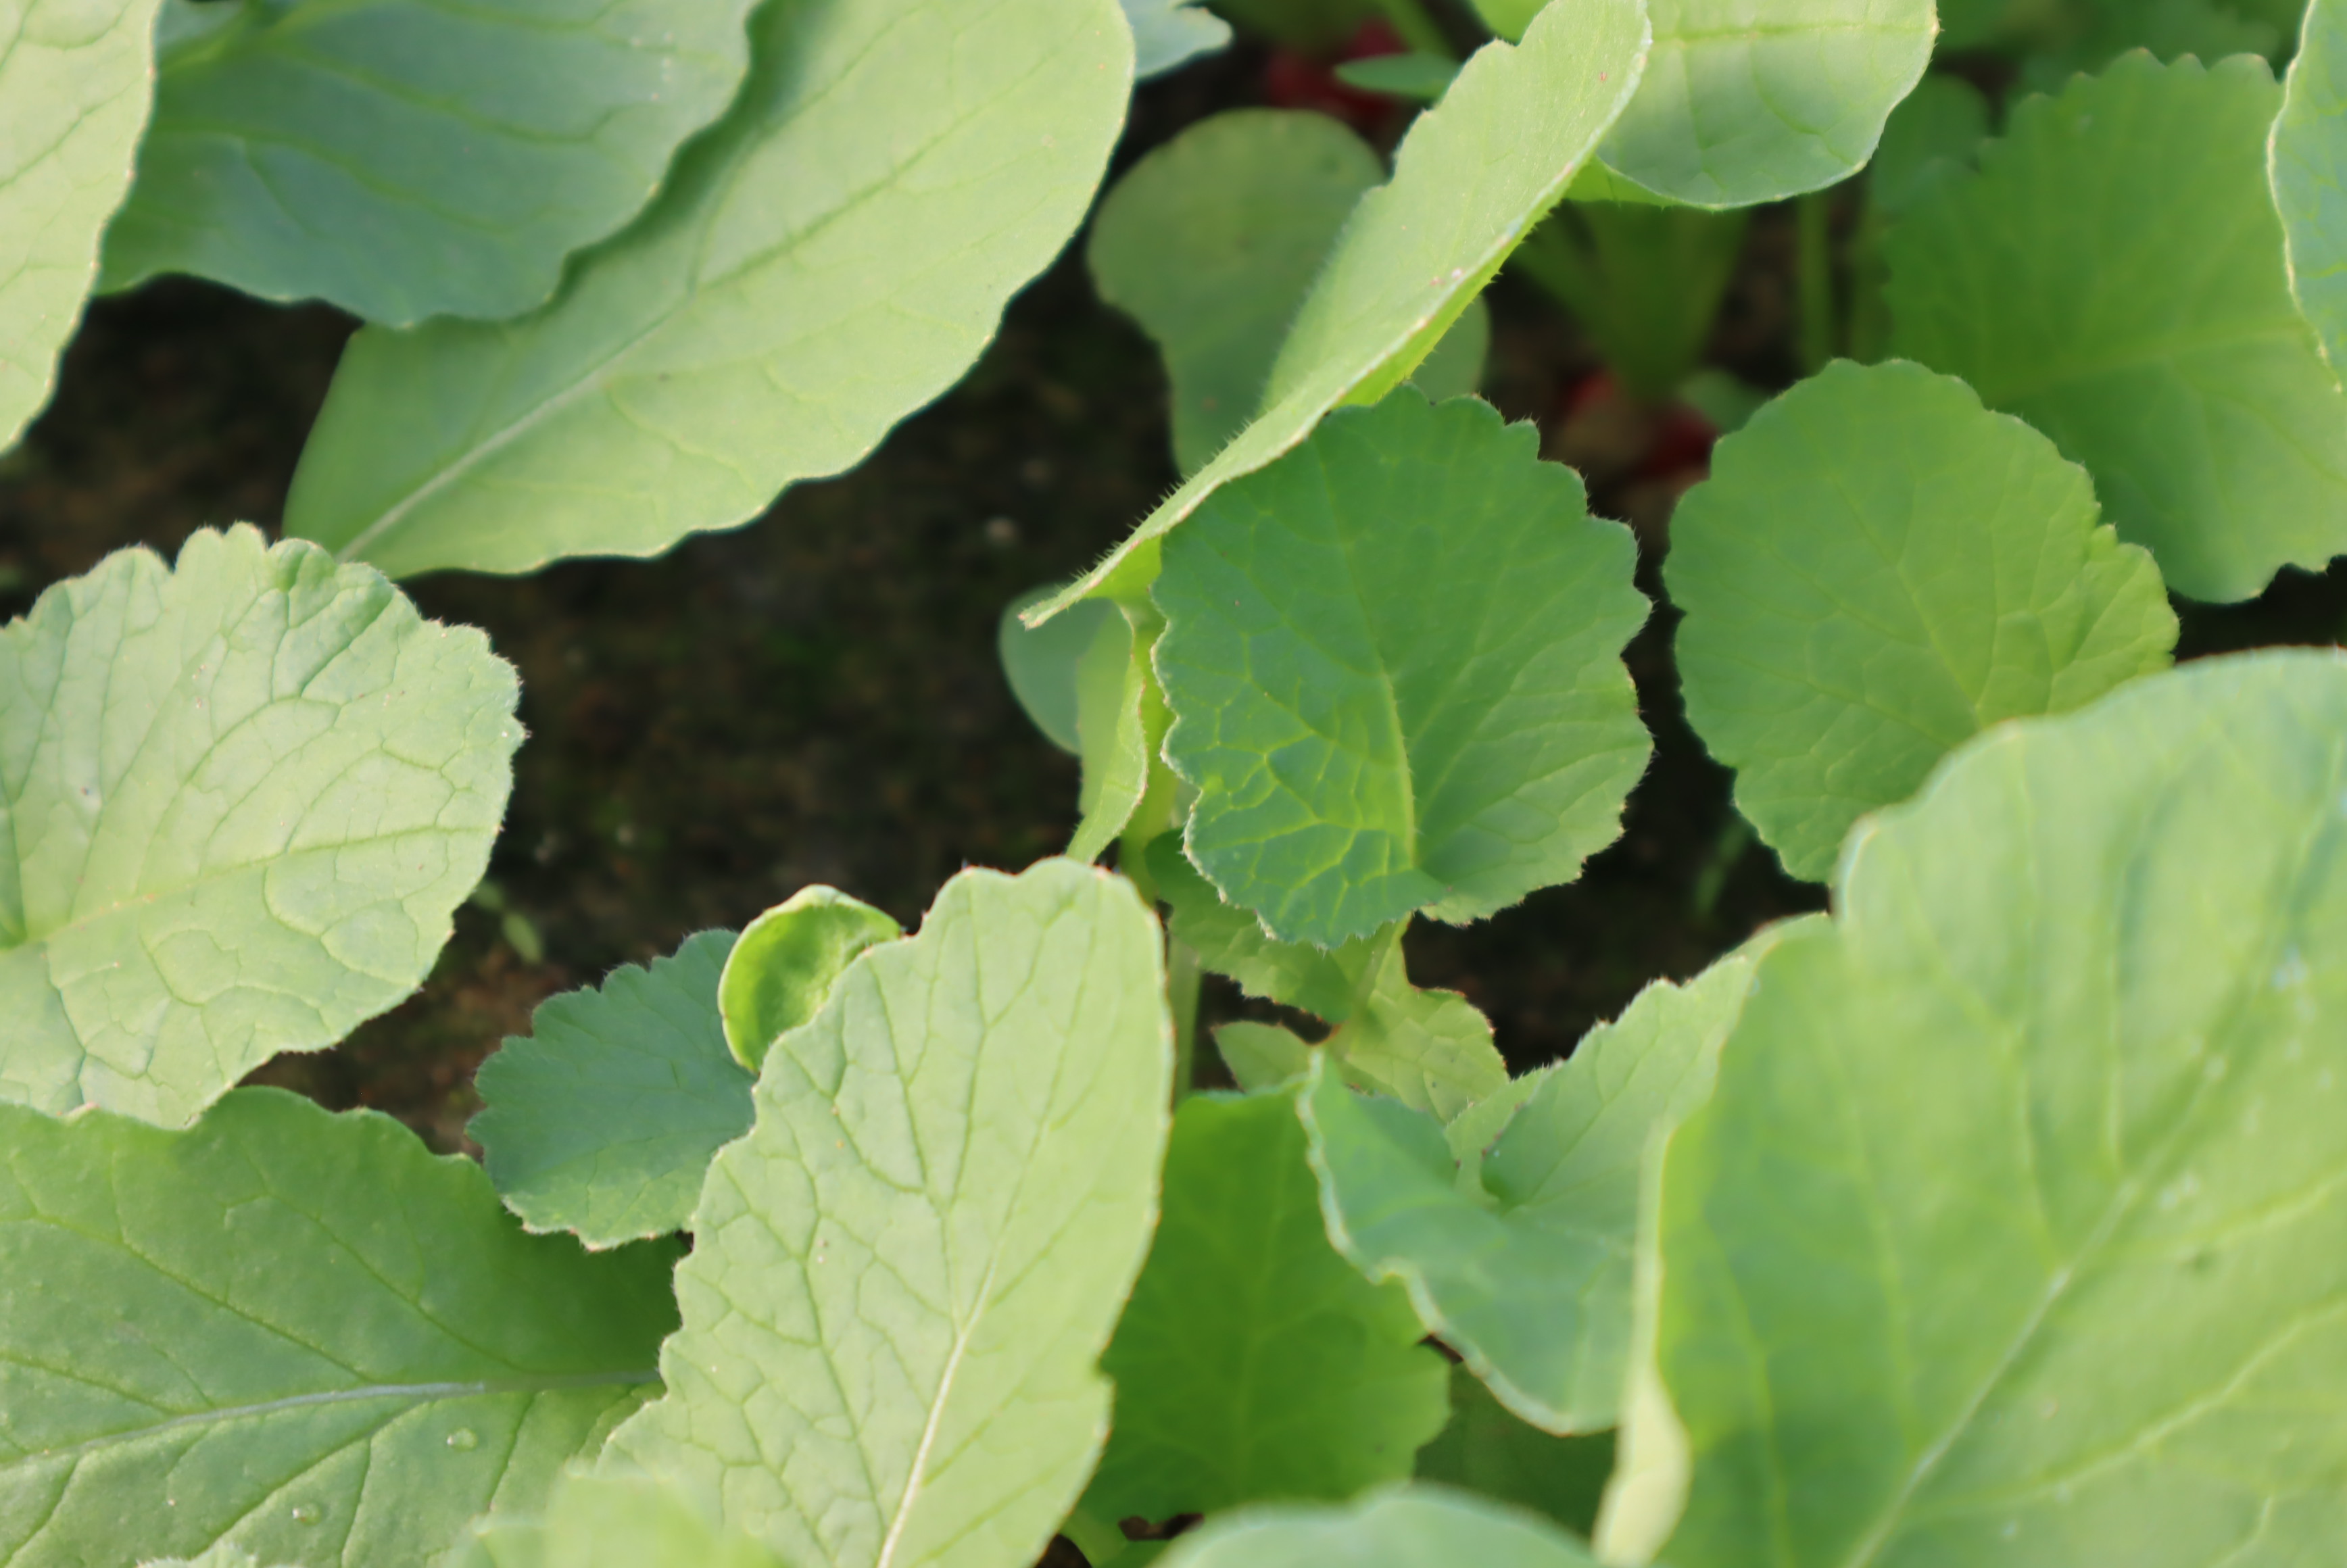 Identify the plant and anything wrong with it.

radish, healthy
